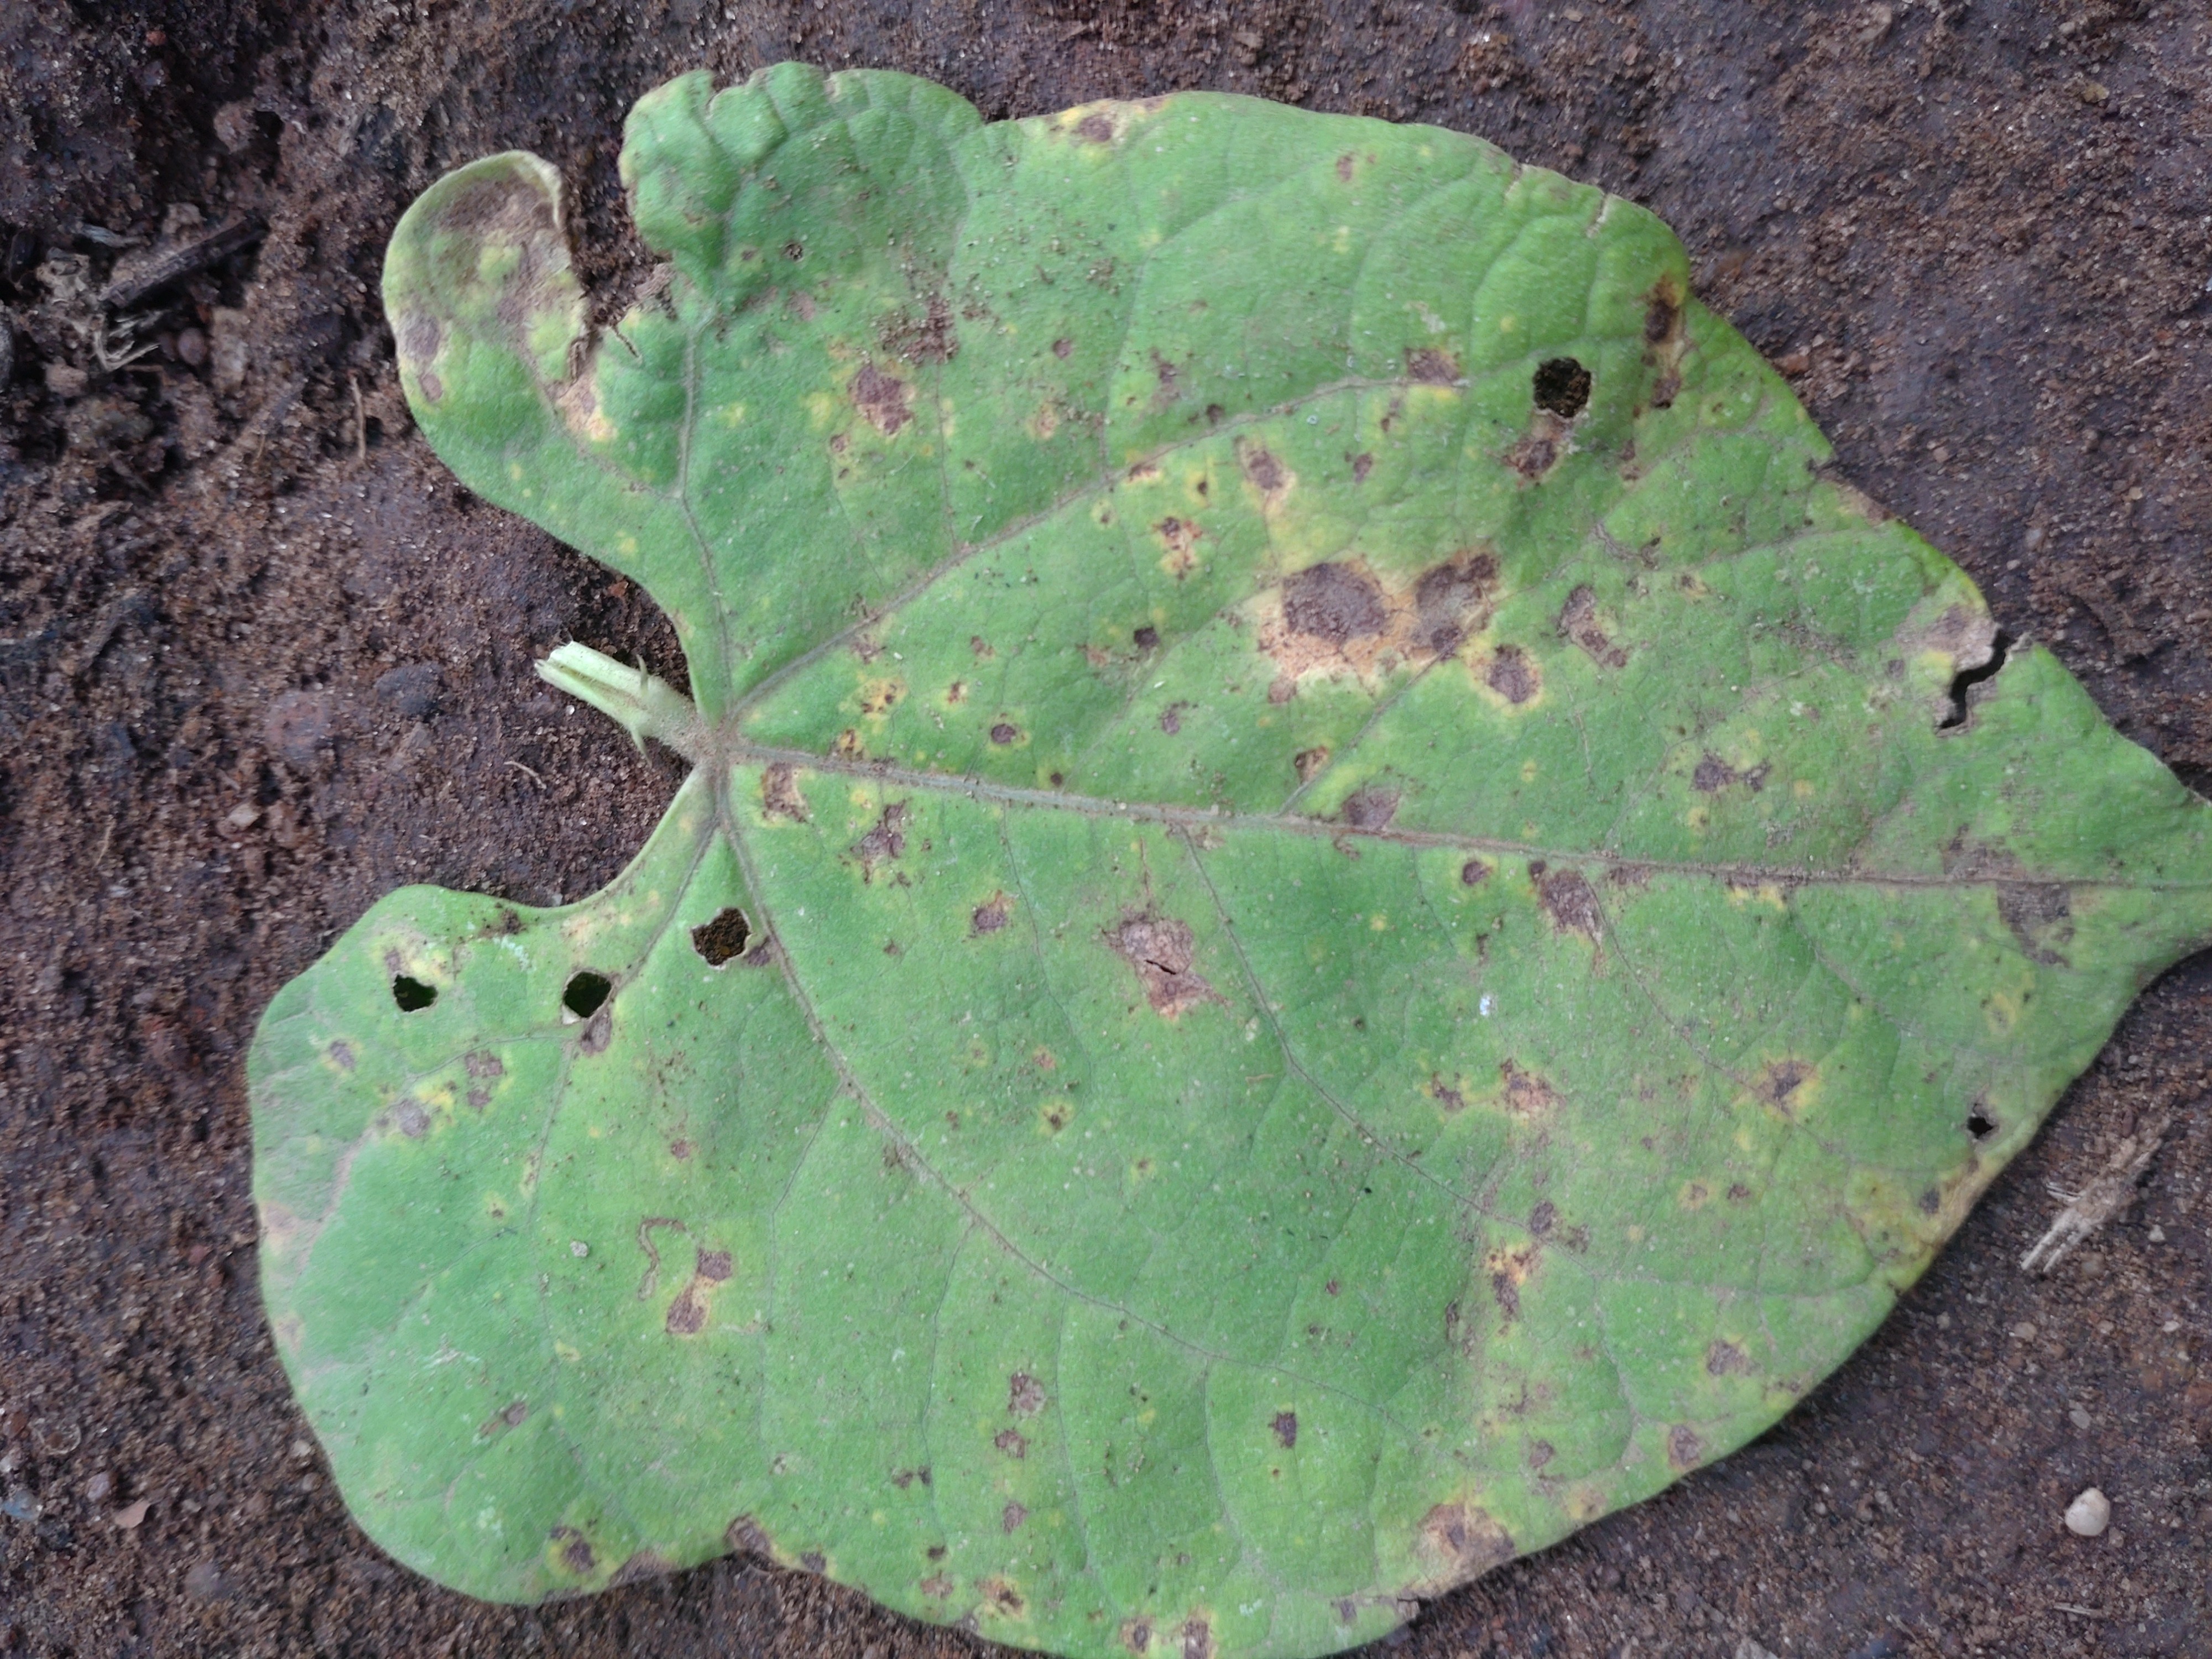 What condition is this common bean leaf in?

rust
